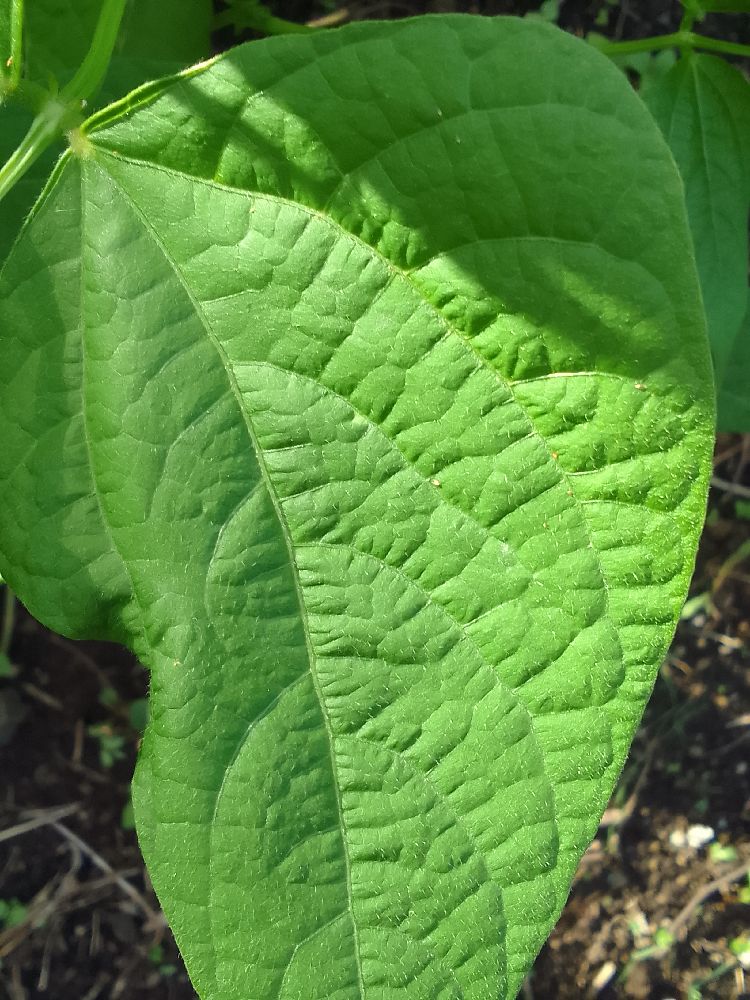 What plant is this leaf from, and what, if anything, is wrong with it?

common bean, healthy
